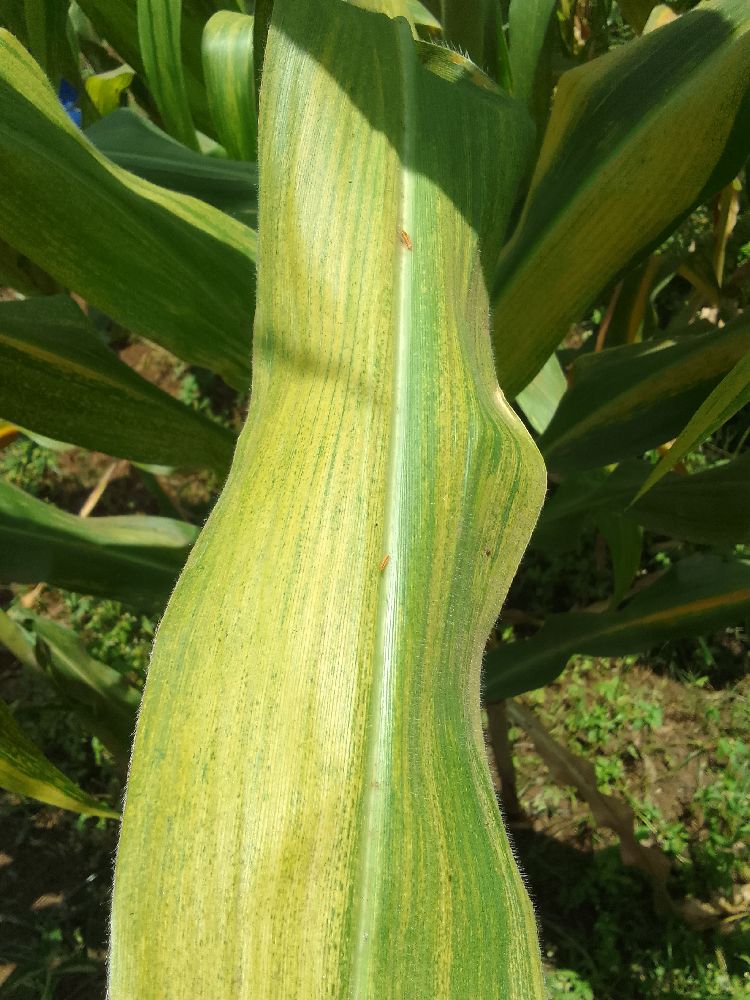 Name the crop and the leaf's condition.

maize, maize lethal necrosis
